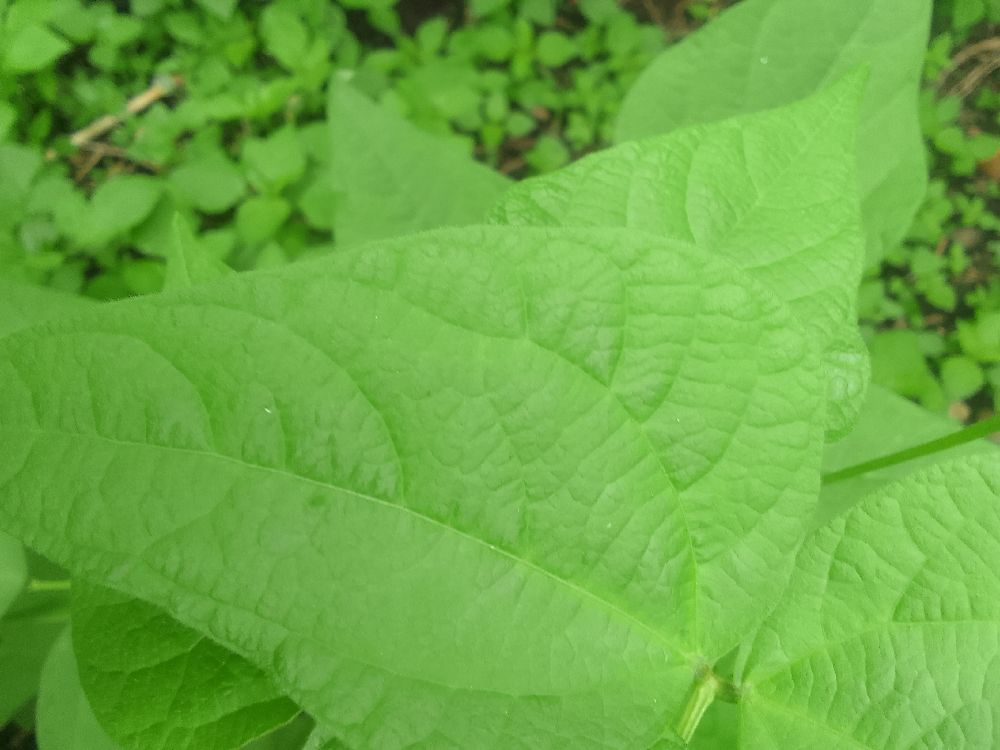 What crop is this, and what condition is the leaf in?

common bean, healthy
